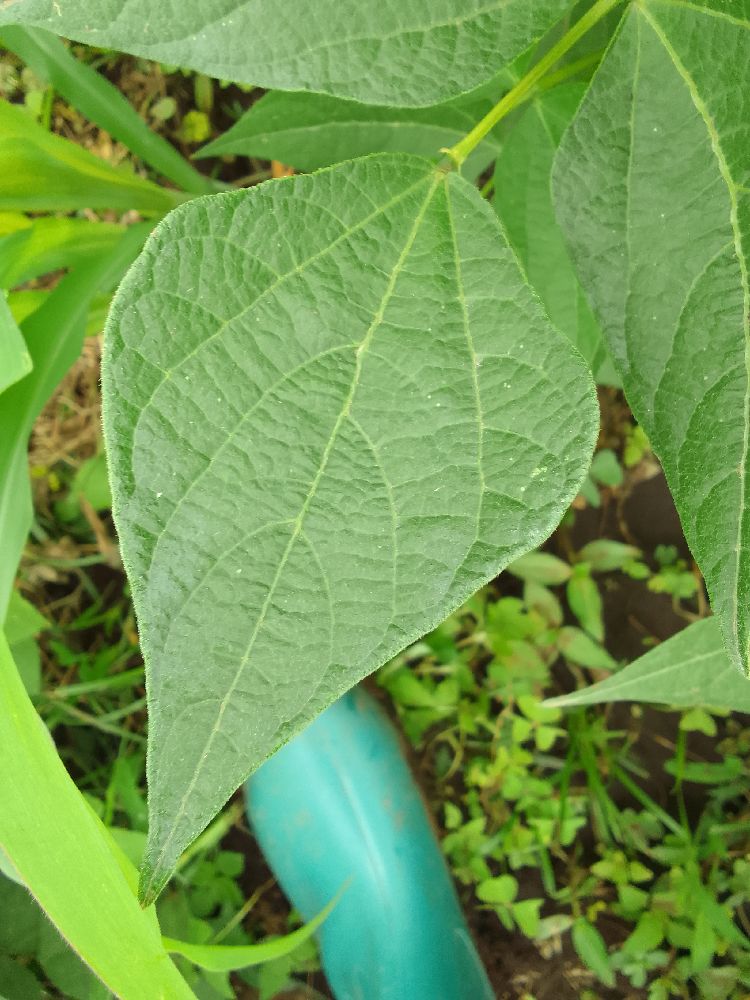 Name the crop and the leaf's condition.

common bean, healthy
